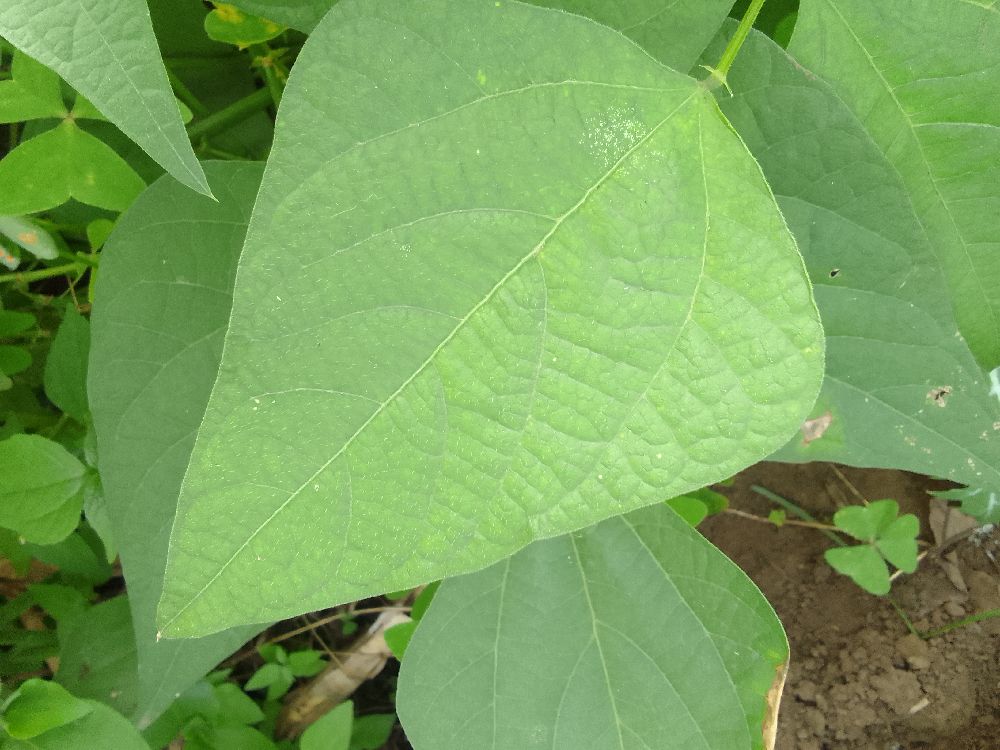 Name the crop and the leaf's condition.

common bean, healthy
